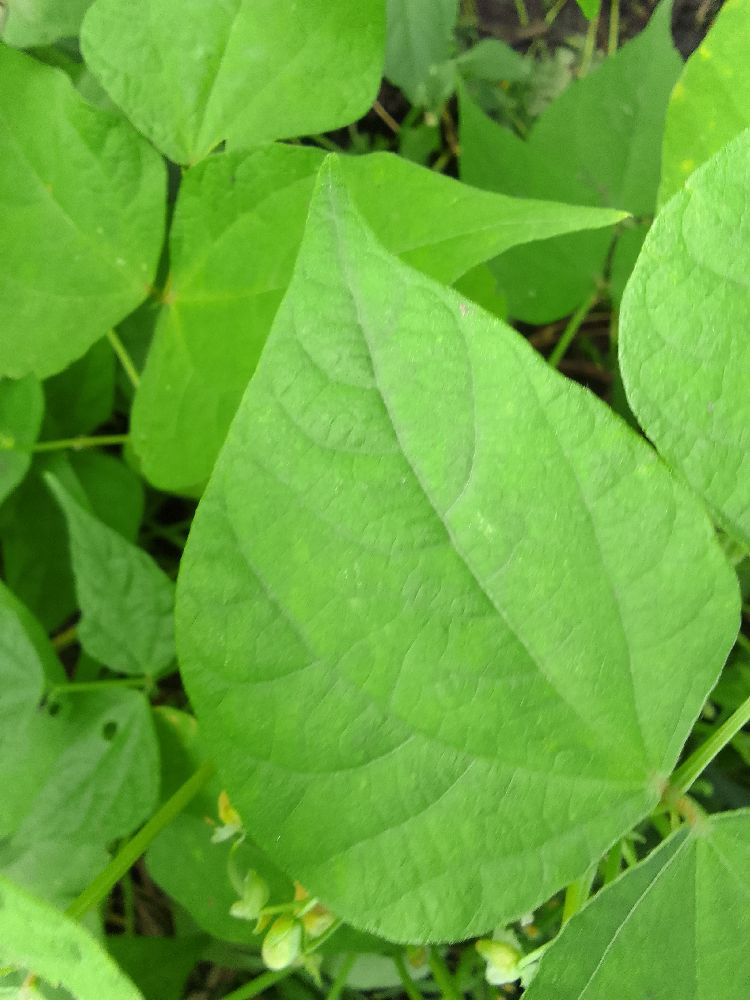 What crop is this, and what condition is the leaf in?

common bean, healthy
